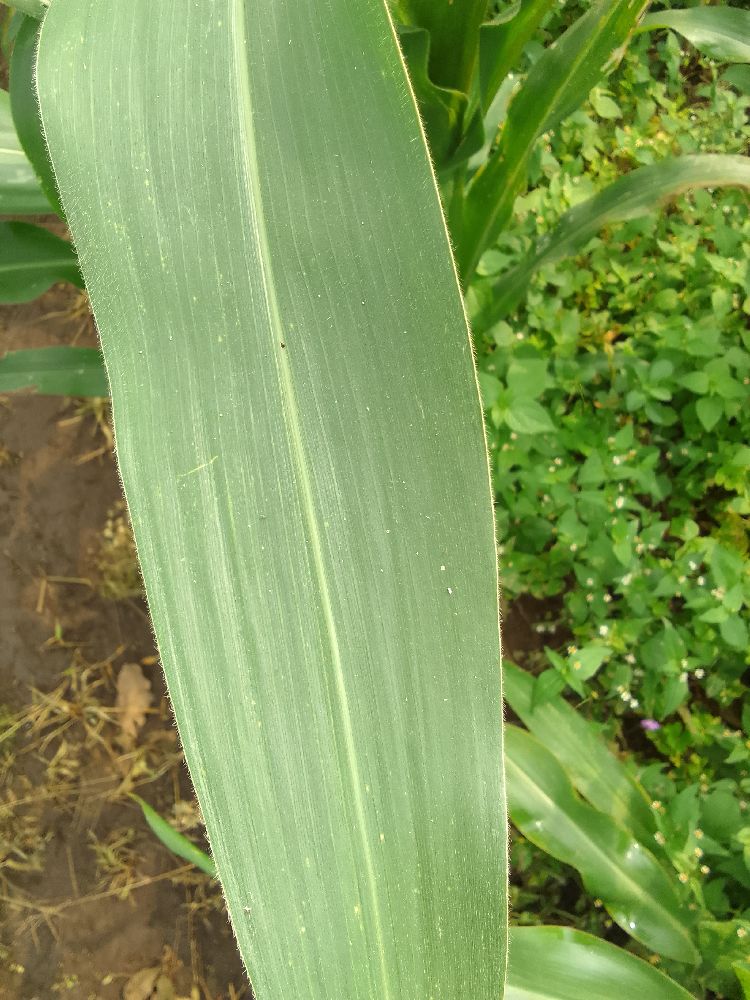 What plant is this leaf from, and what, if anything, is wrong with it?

maize, healthy
